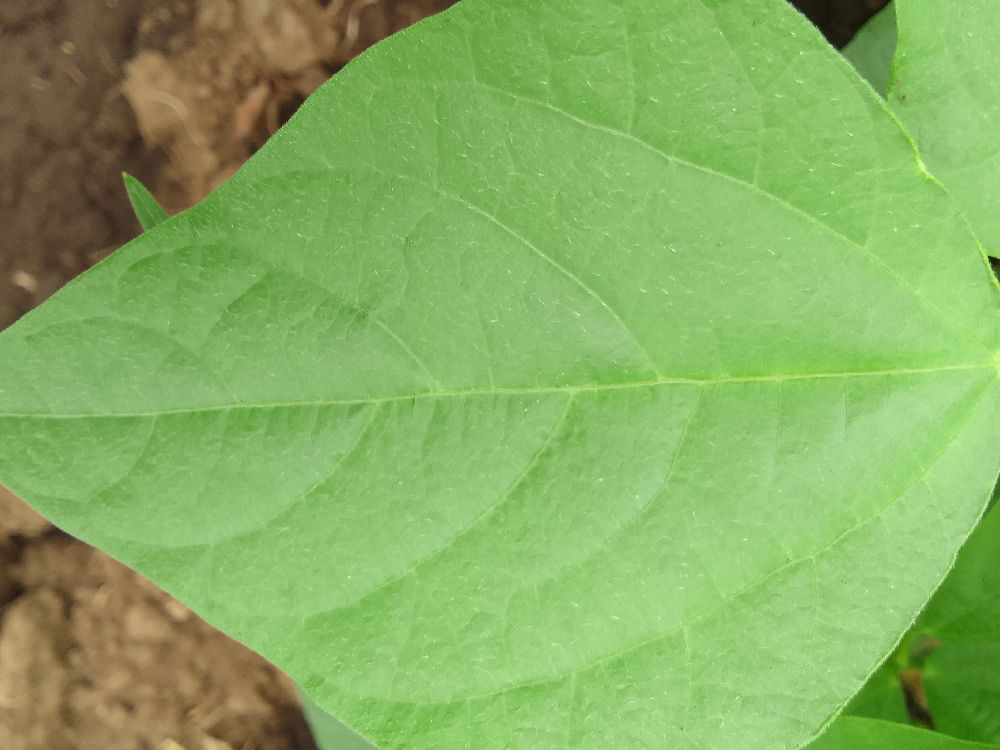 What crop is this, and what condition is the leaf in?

common bean, healthy
